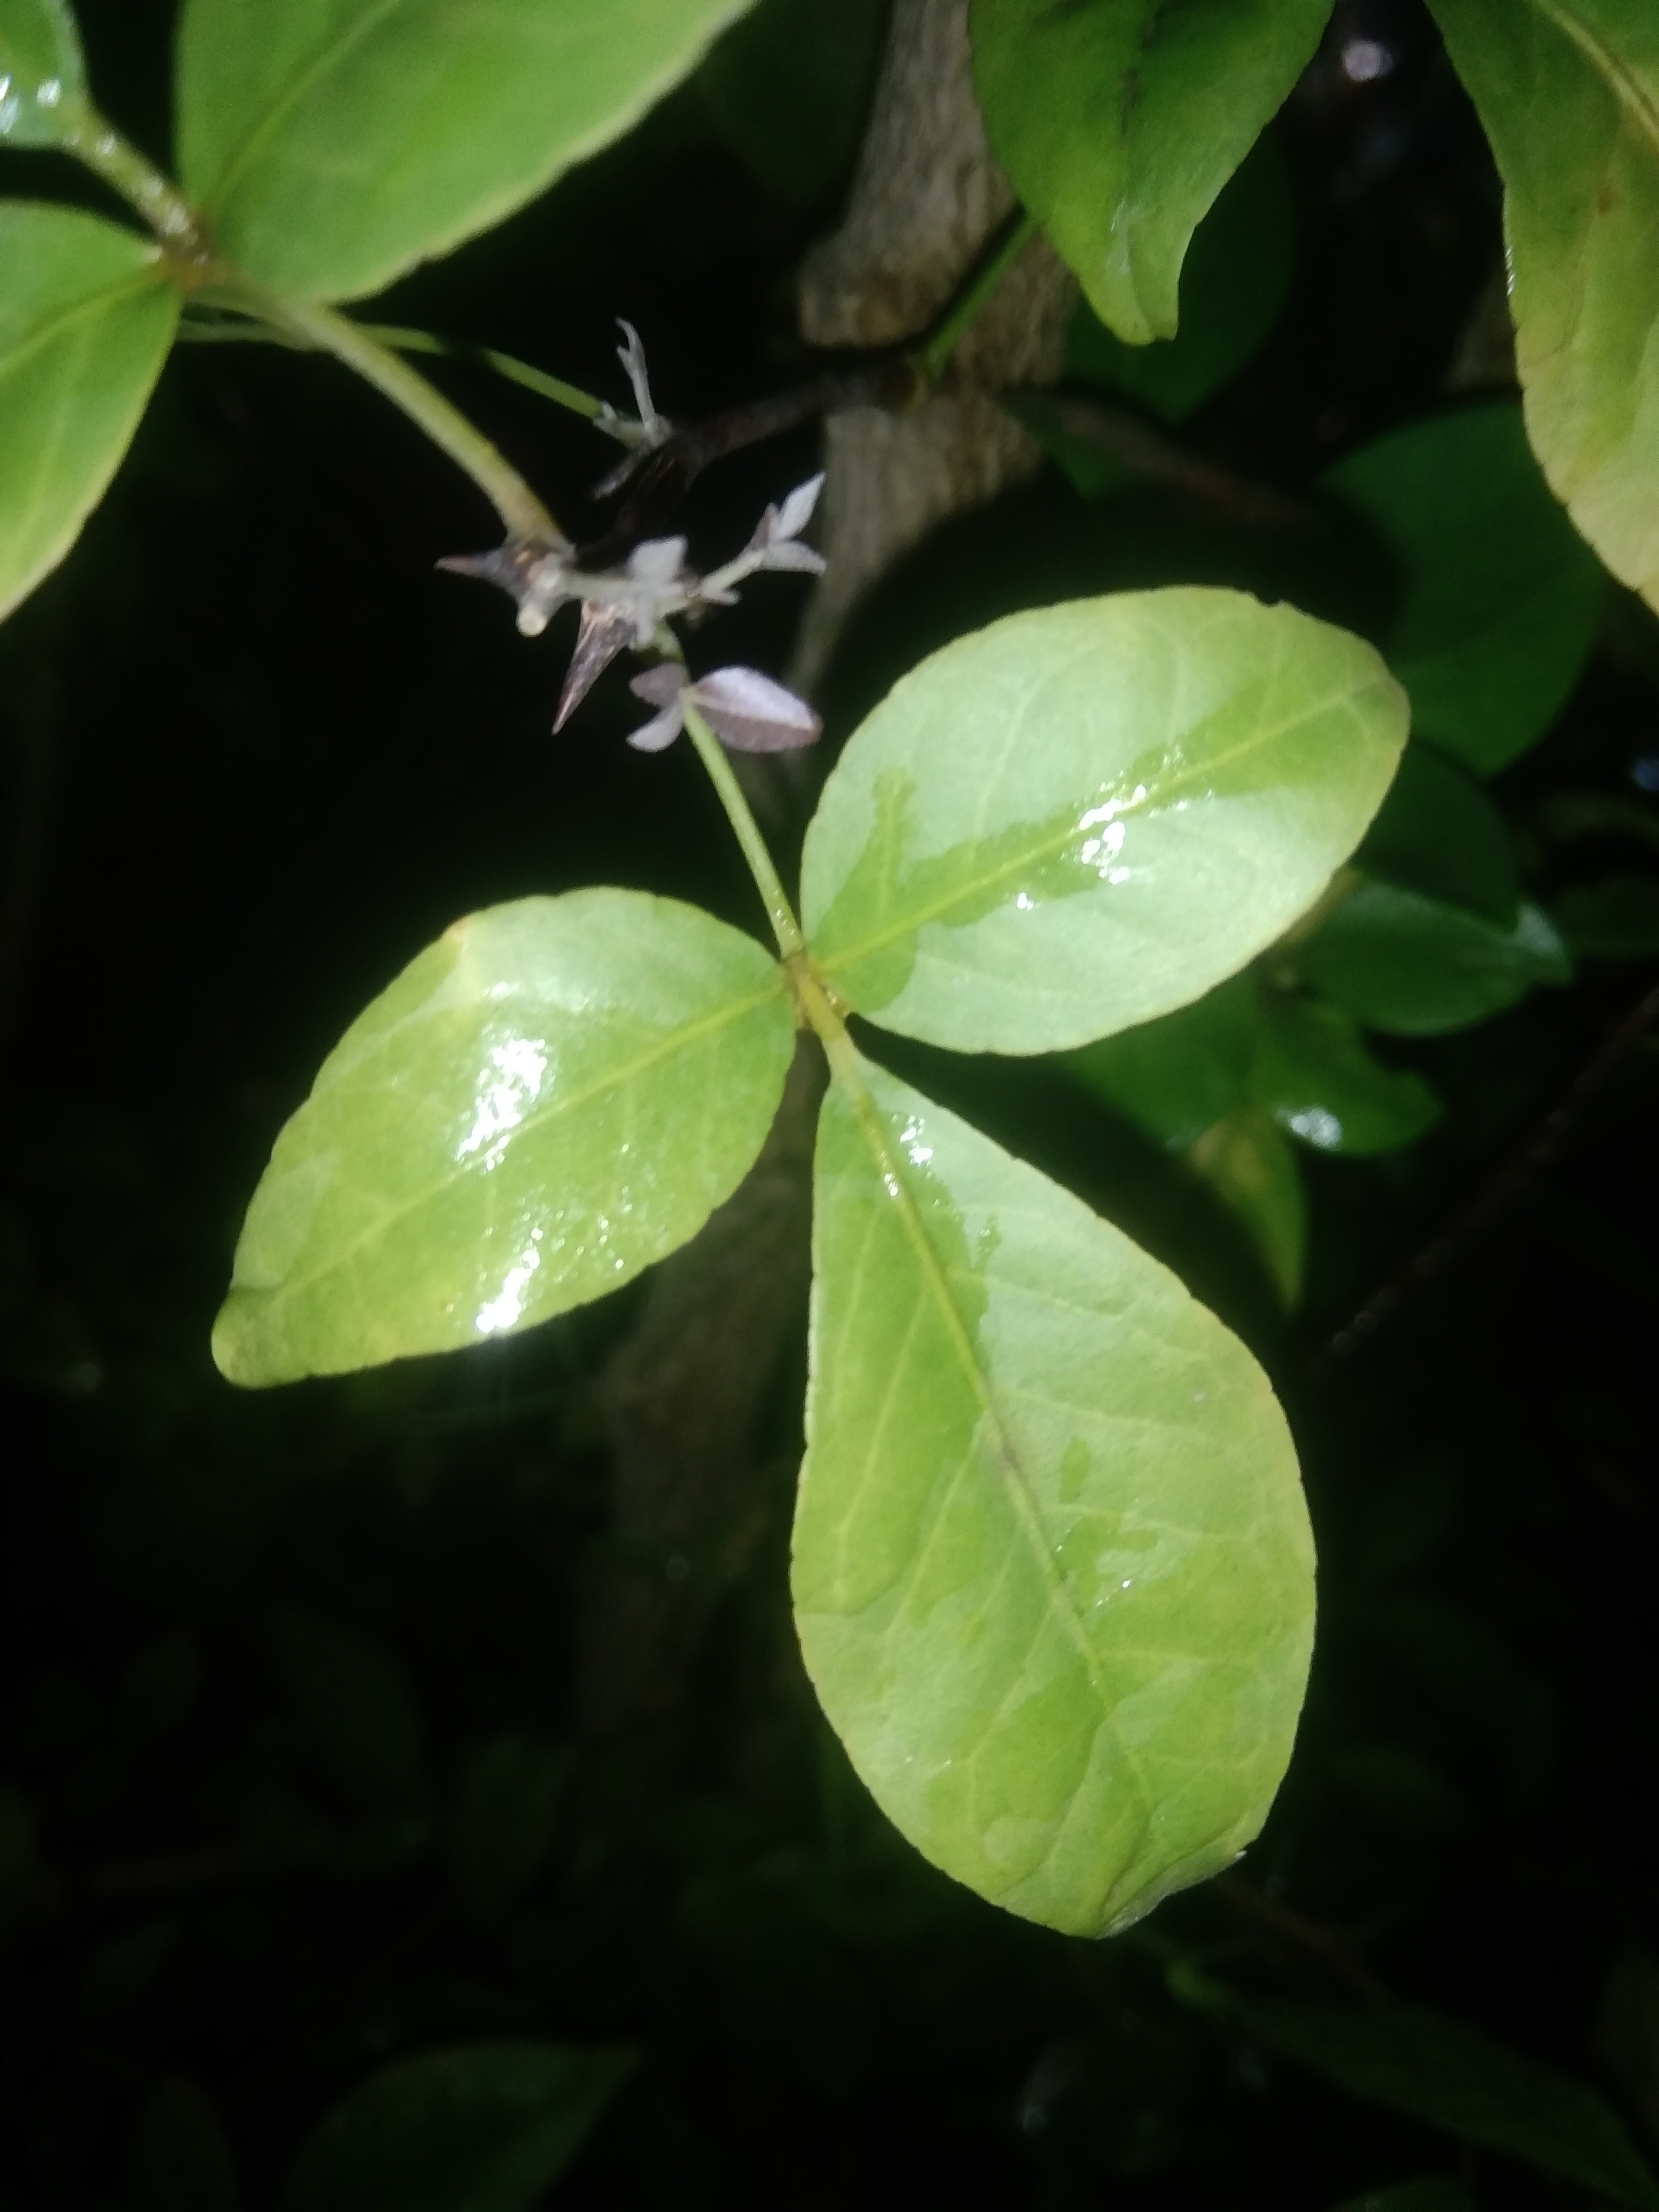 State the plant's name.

wood apple
